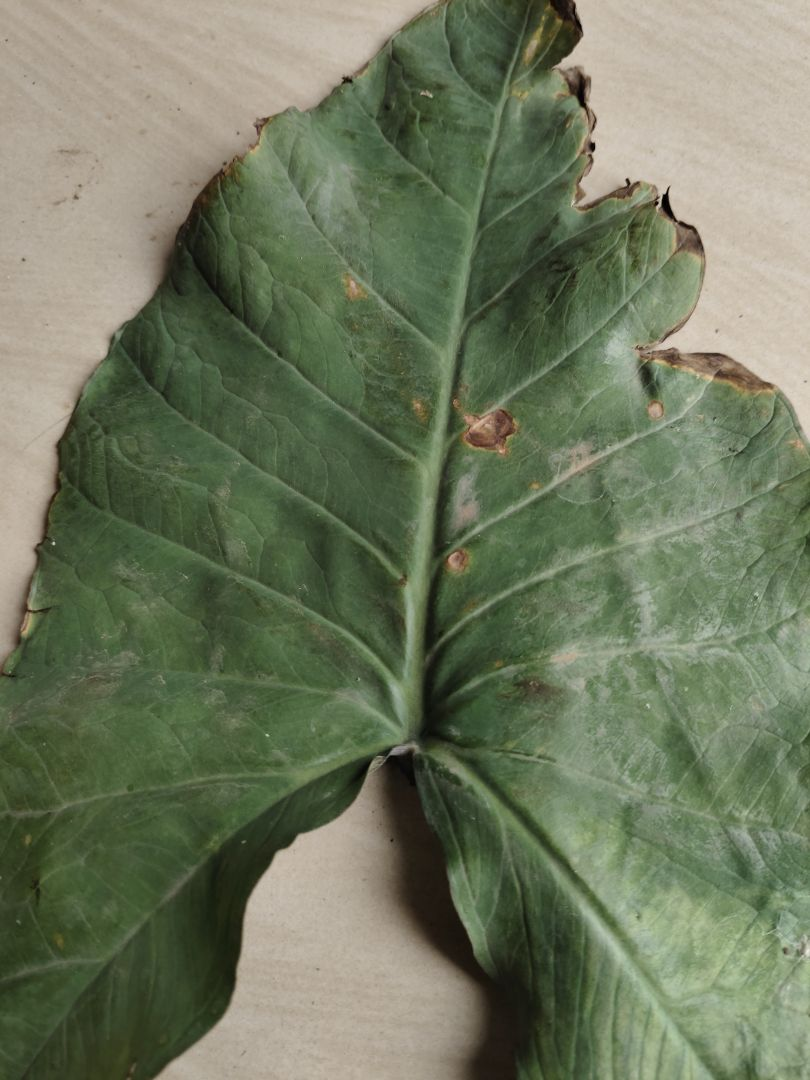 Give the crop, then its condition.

taro, leaf blight
